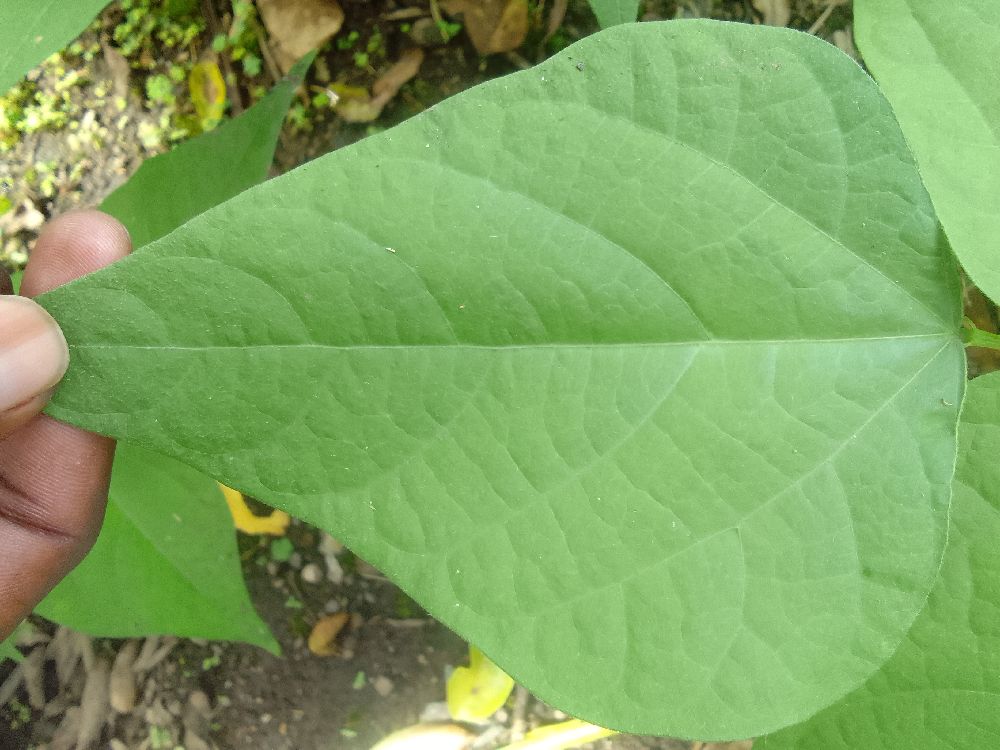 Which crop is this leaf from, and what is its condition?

common bean, healthy
